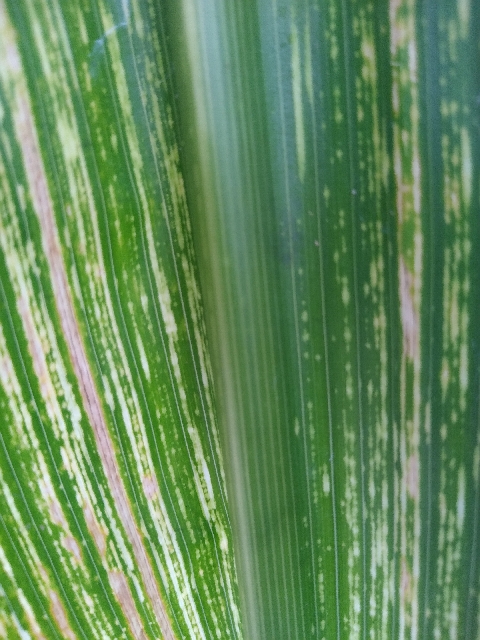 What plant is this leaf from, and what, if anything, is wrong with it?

maize, maize streak virus
